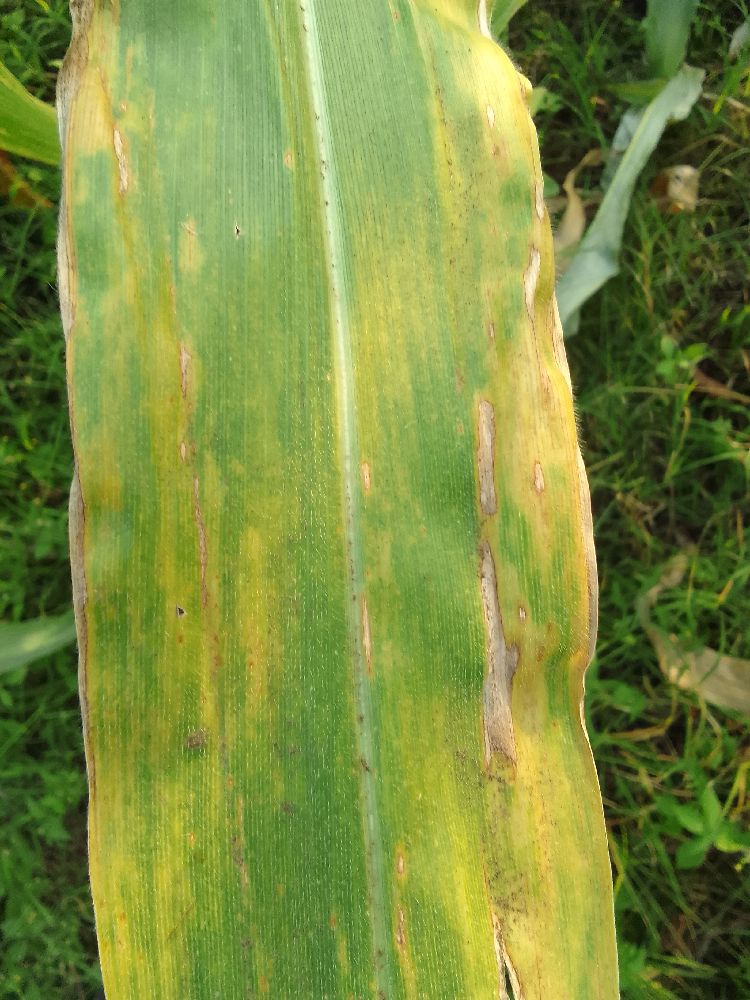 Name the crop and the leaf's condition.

maize, maize lethal necrosis
